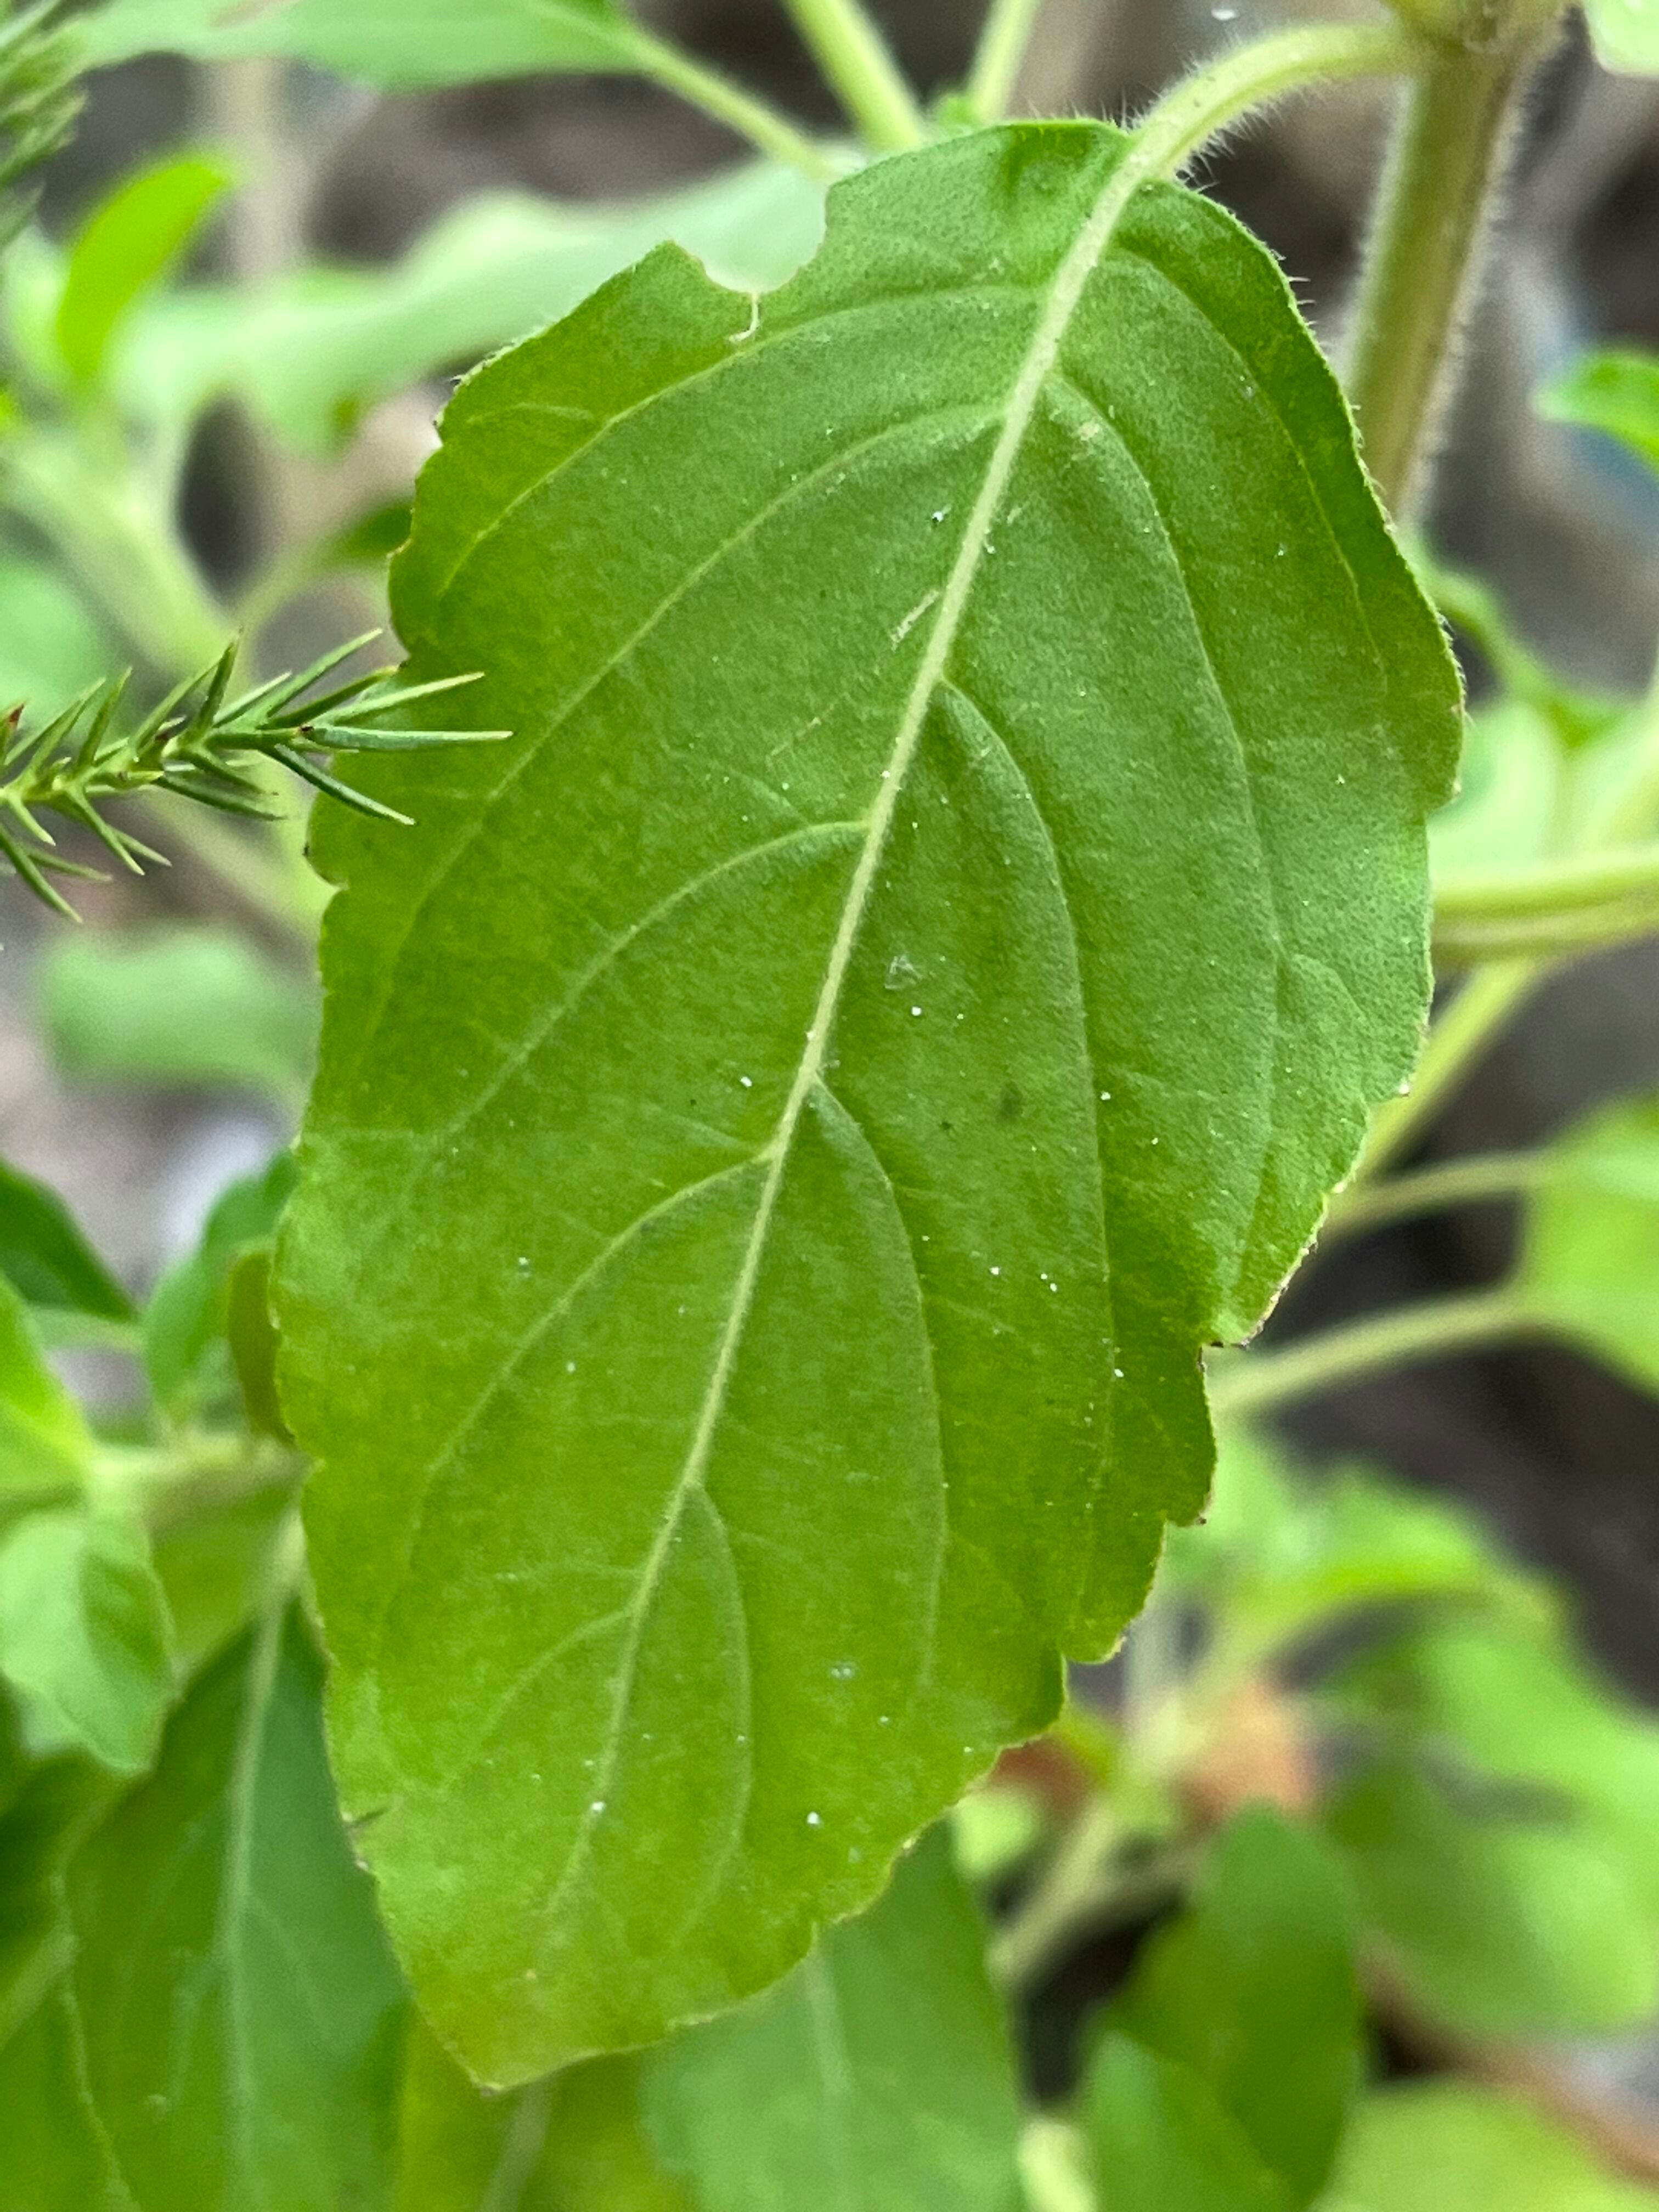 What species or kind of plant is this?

tulshi
